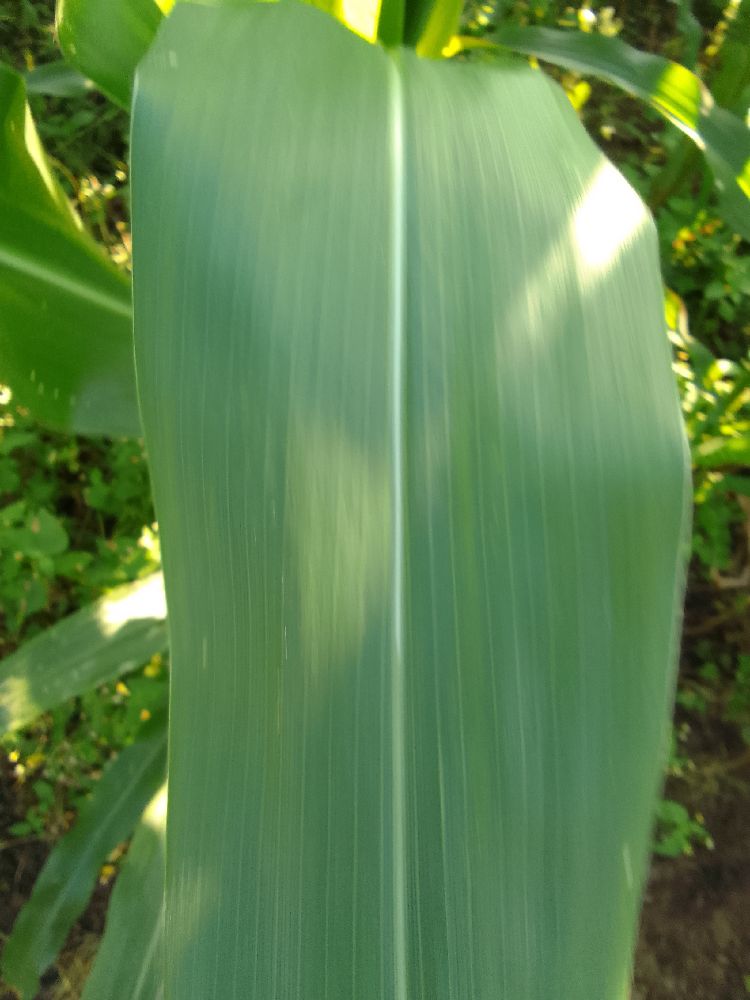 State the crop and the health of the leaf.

maize, healthy
